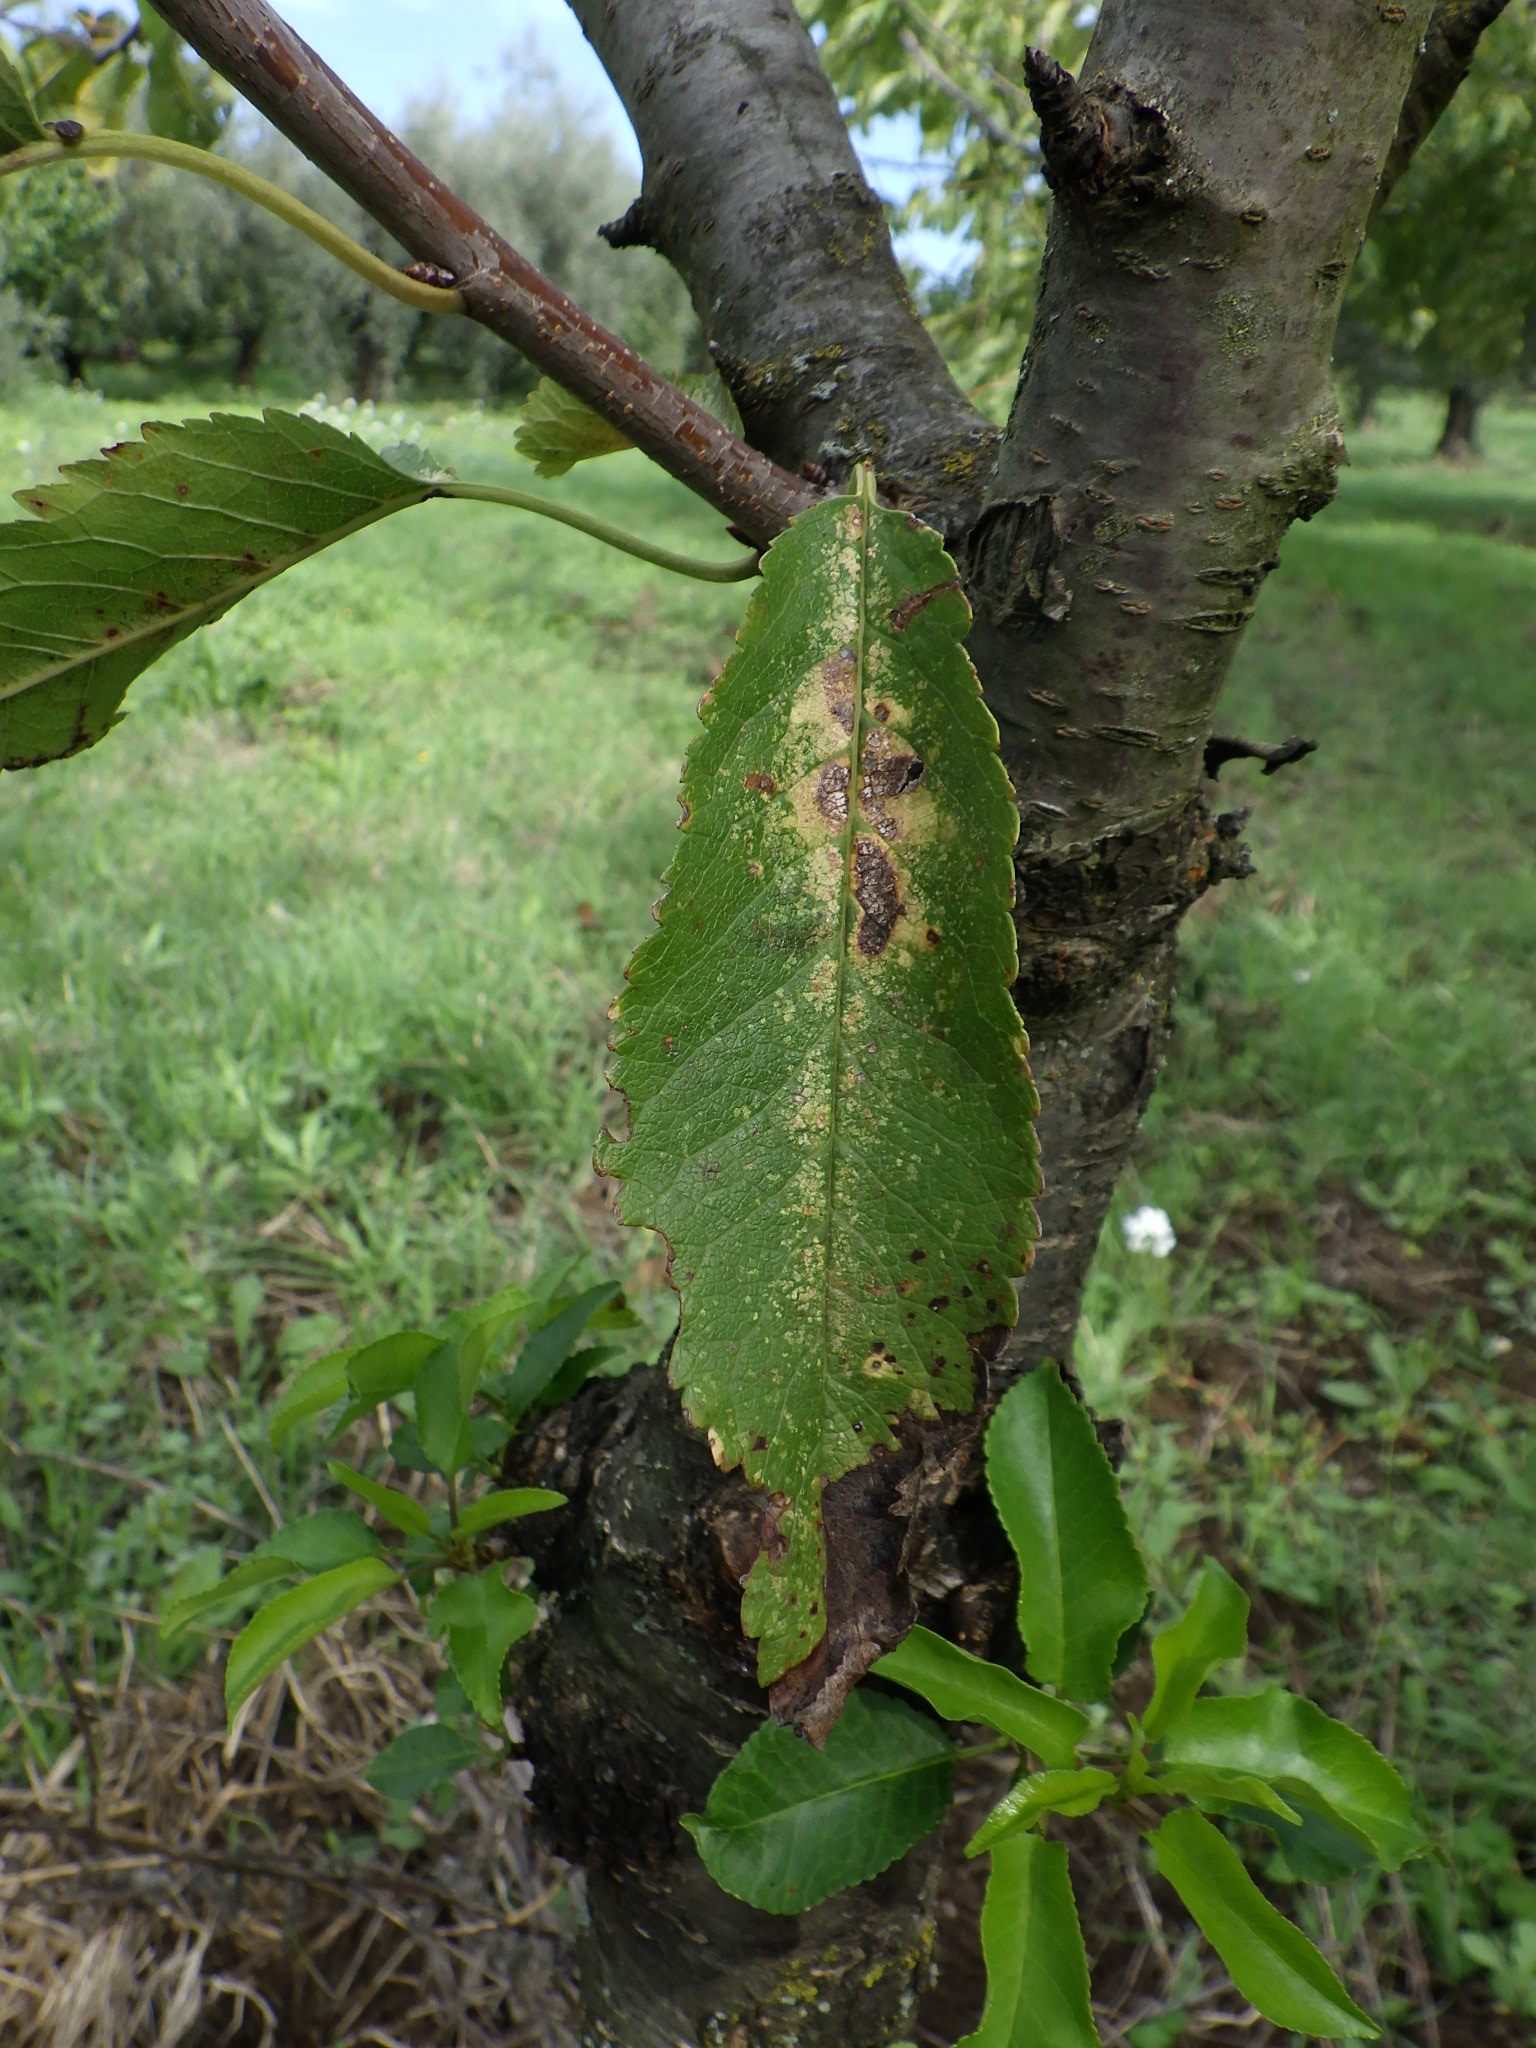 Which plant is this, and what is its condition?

cherry, leaf spot, mites
